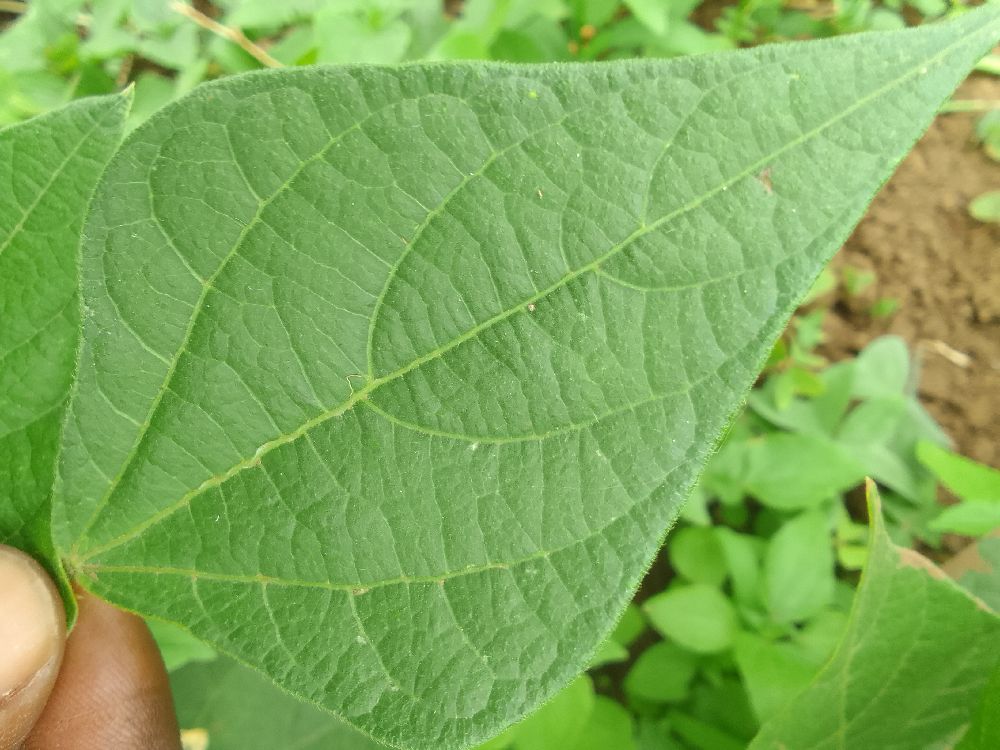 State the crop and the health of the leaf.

common bean, healthy
